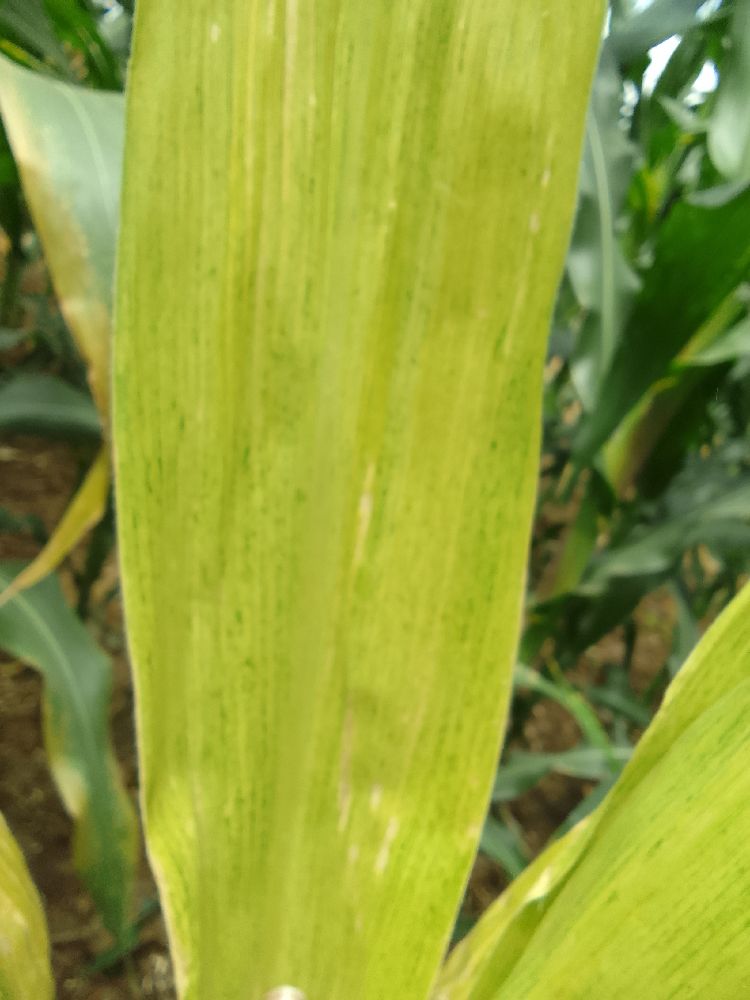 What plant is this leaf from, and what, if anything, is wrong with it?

maize, maize lethal necrosis
